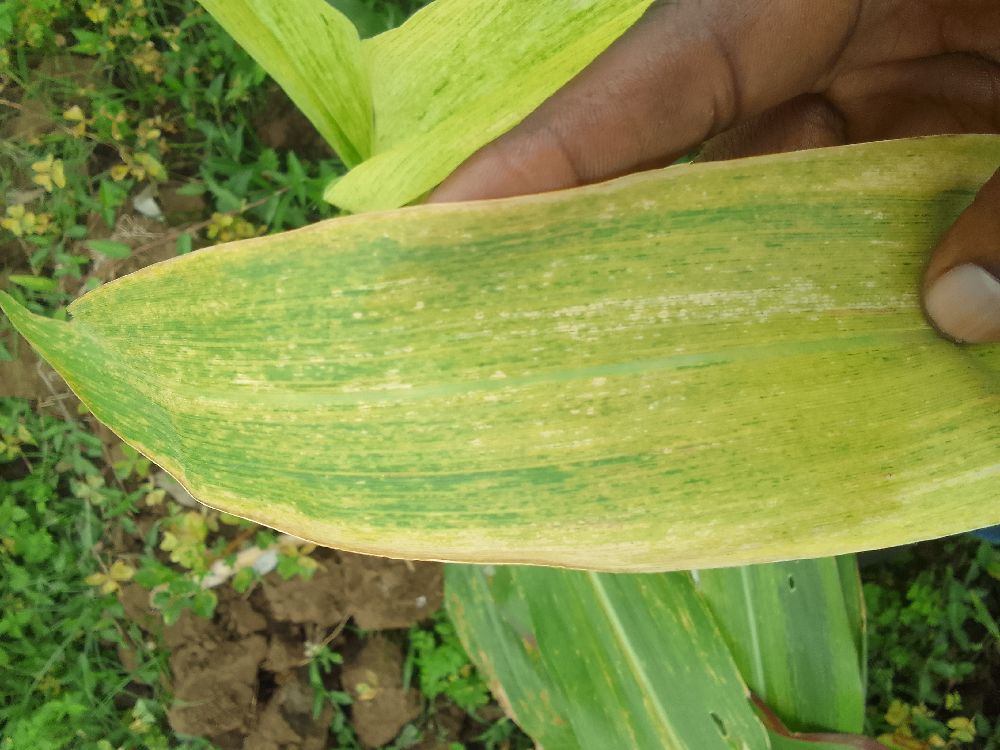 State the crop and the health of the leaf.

maize, maize lethal necrosis
